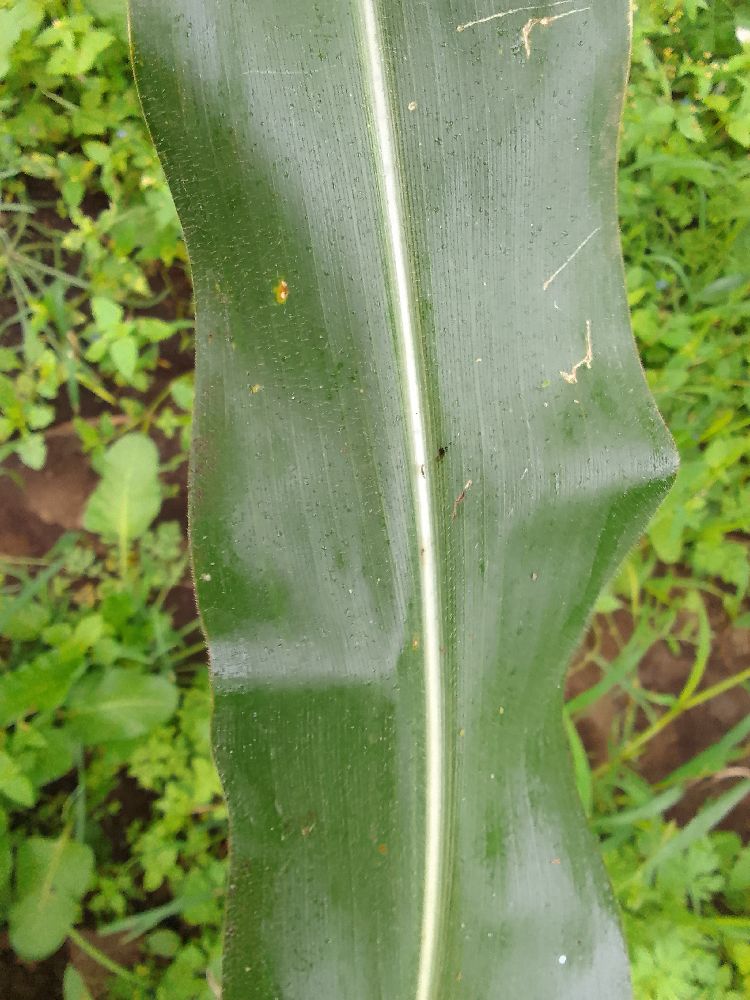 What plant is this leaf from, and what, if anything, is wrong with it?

maize, healthy
